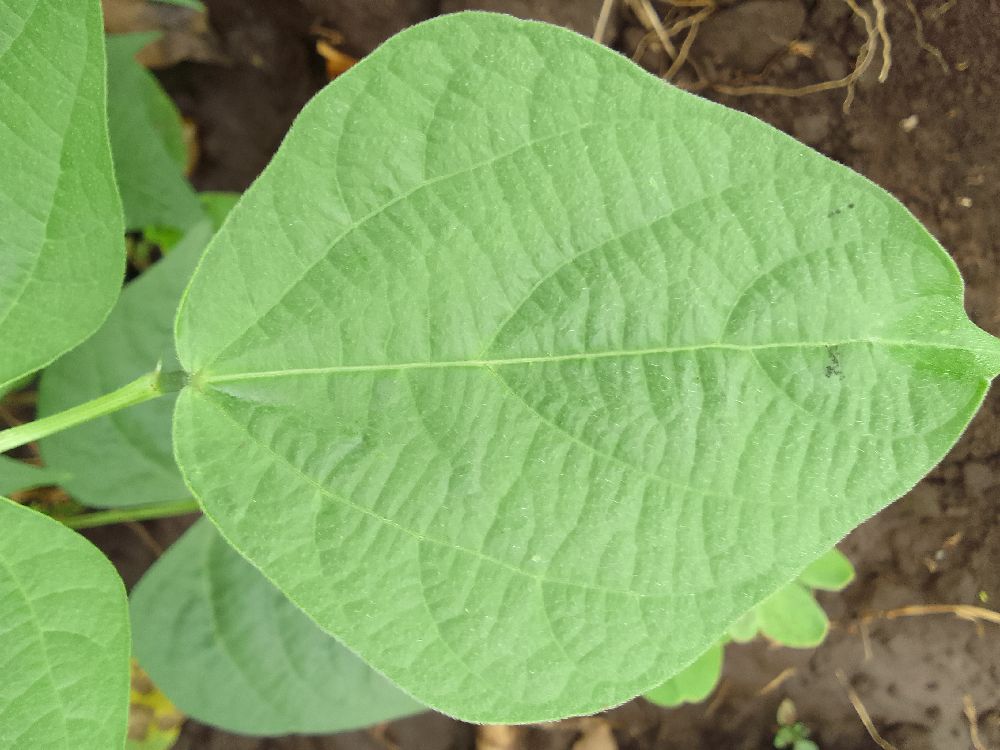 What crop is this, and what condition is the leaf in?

common bean, healthy
